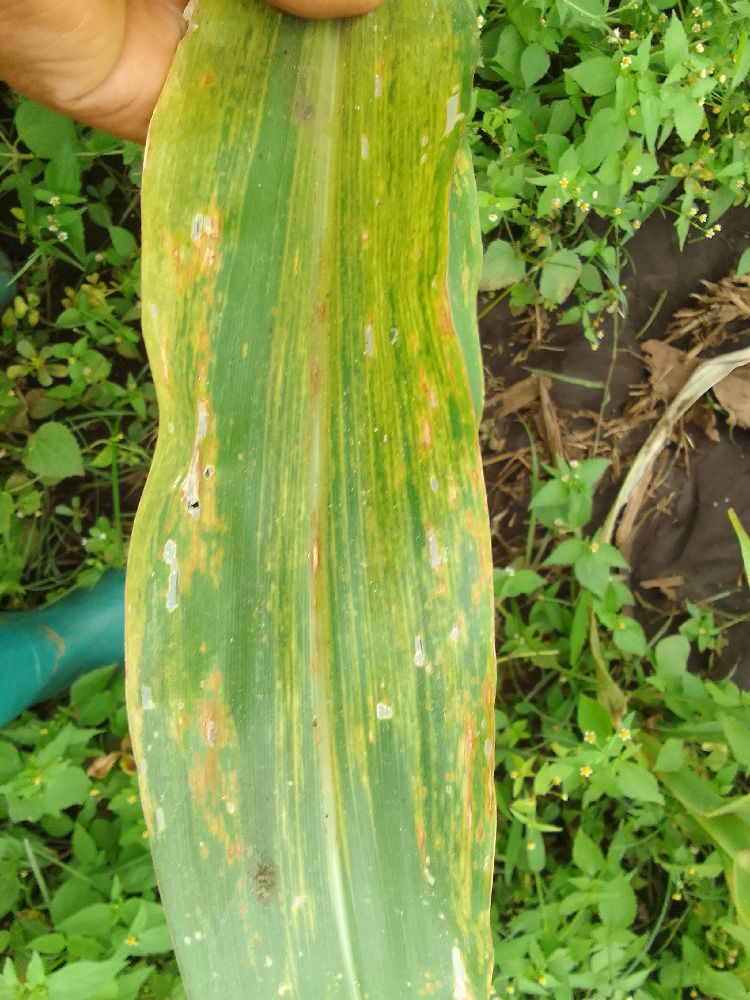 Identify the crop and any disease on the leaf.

maize, maize lethal necrosis
